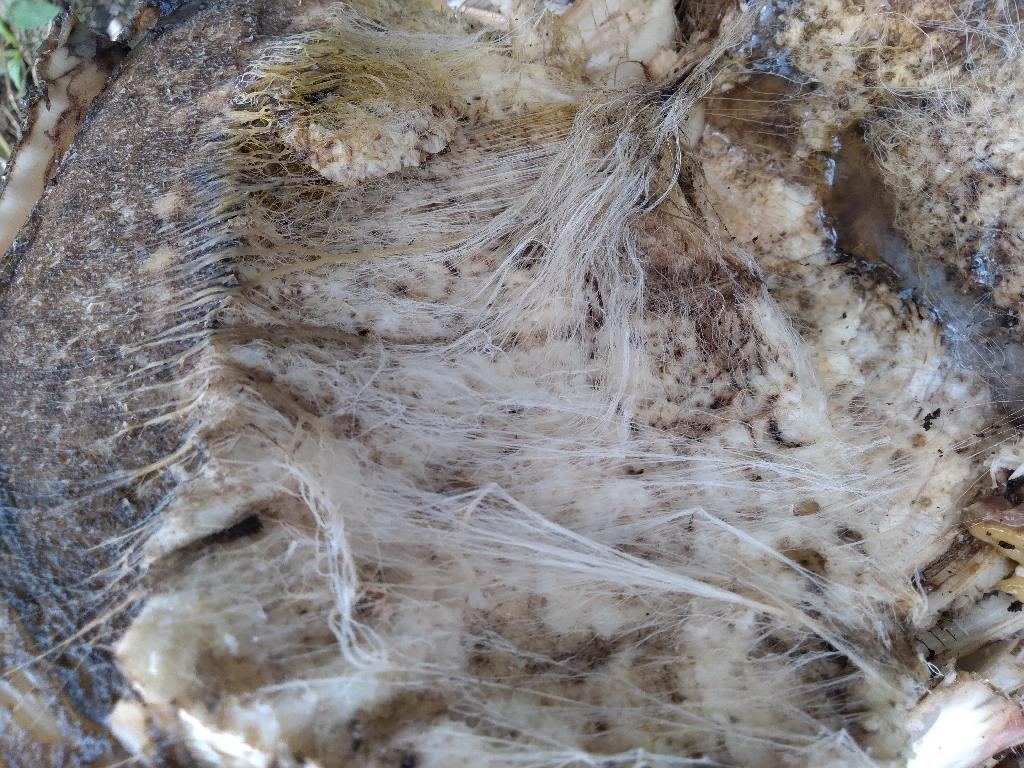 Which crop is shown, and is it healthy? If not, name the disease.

banana, fusarium wilt race 1
